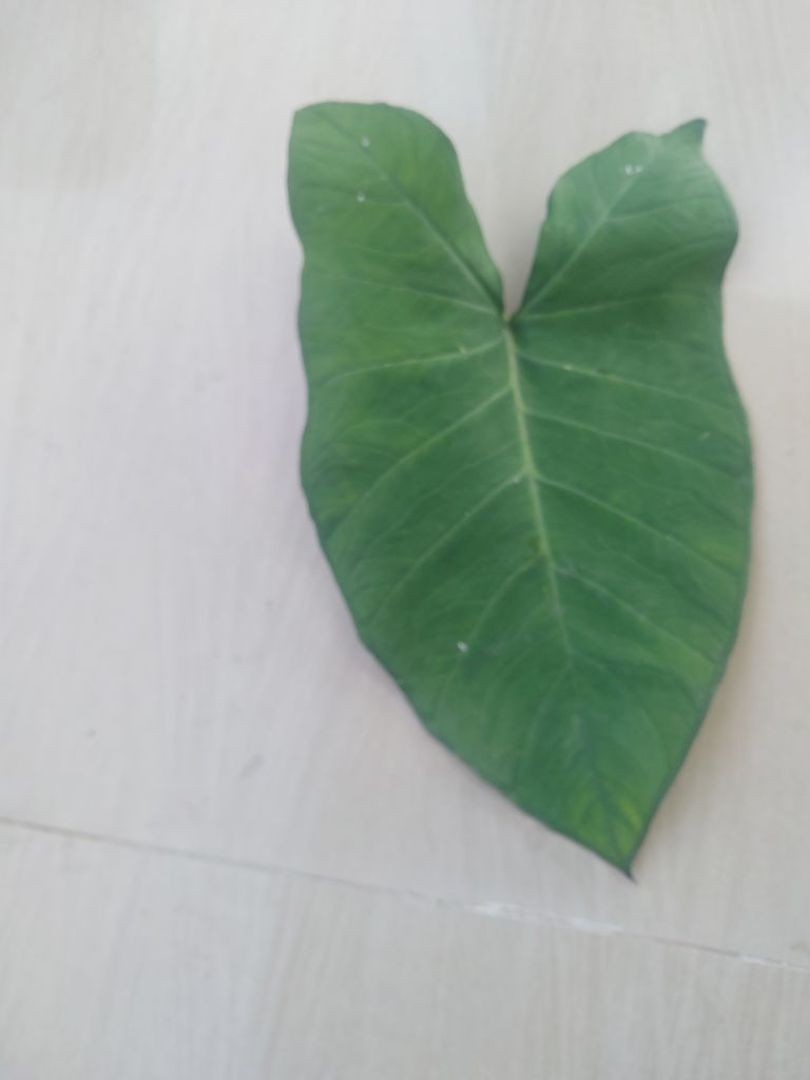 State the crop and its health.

taro, healthy
